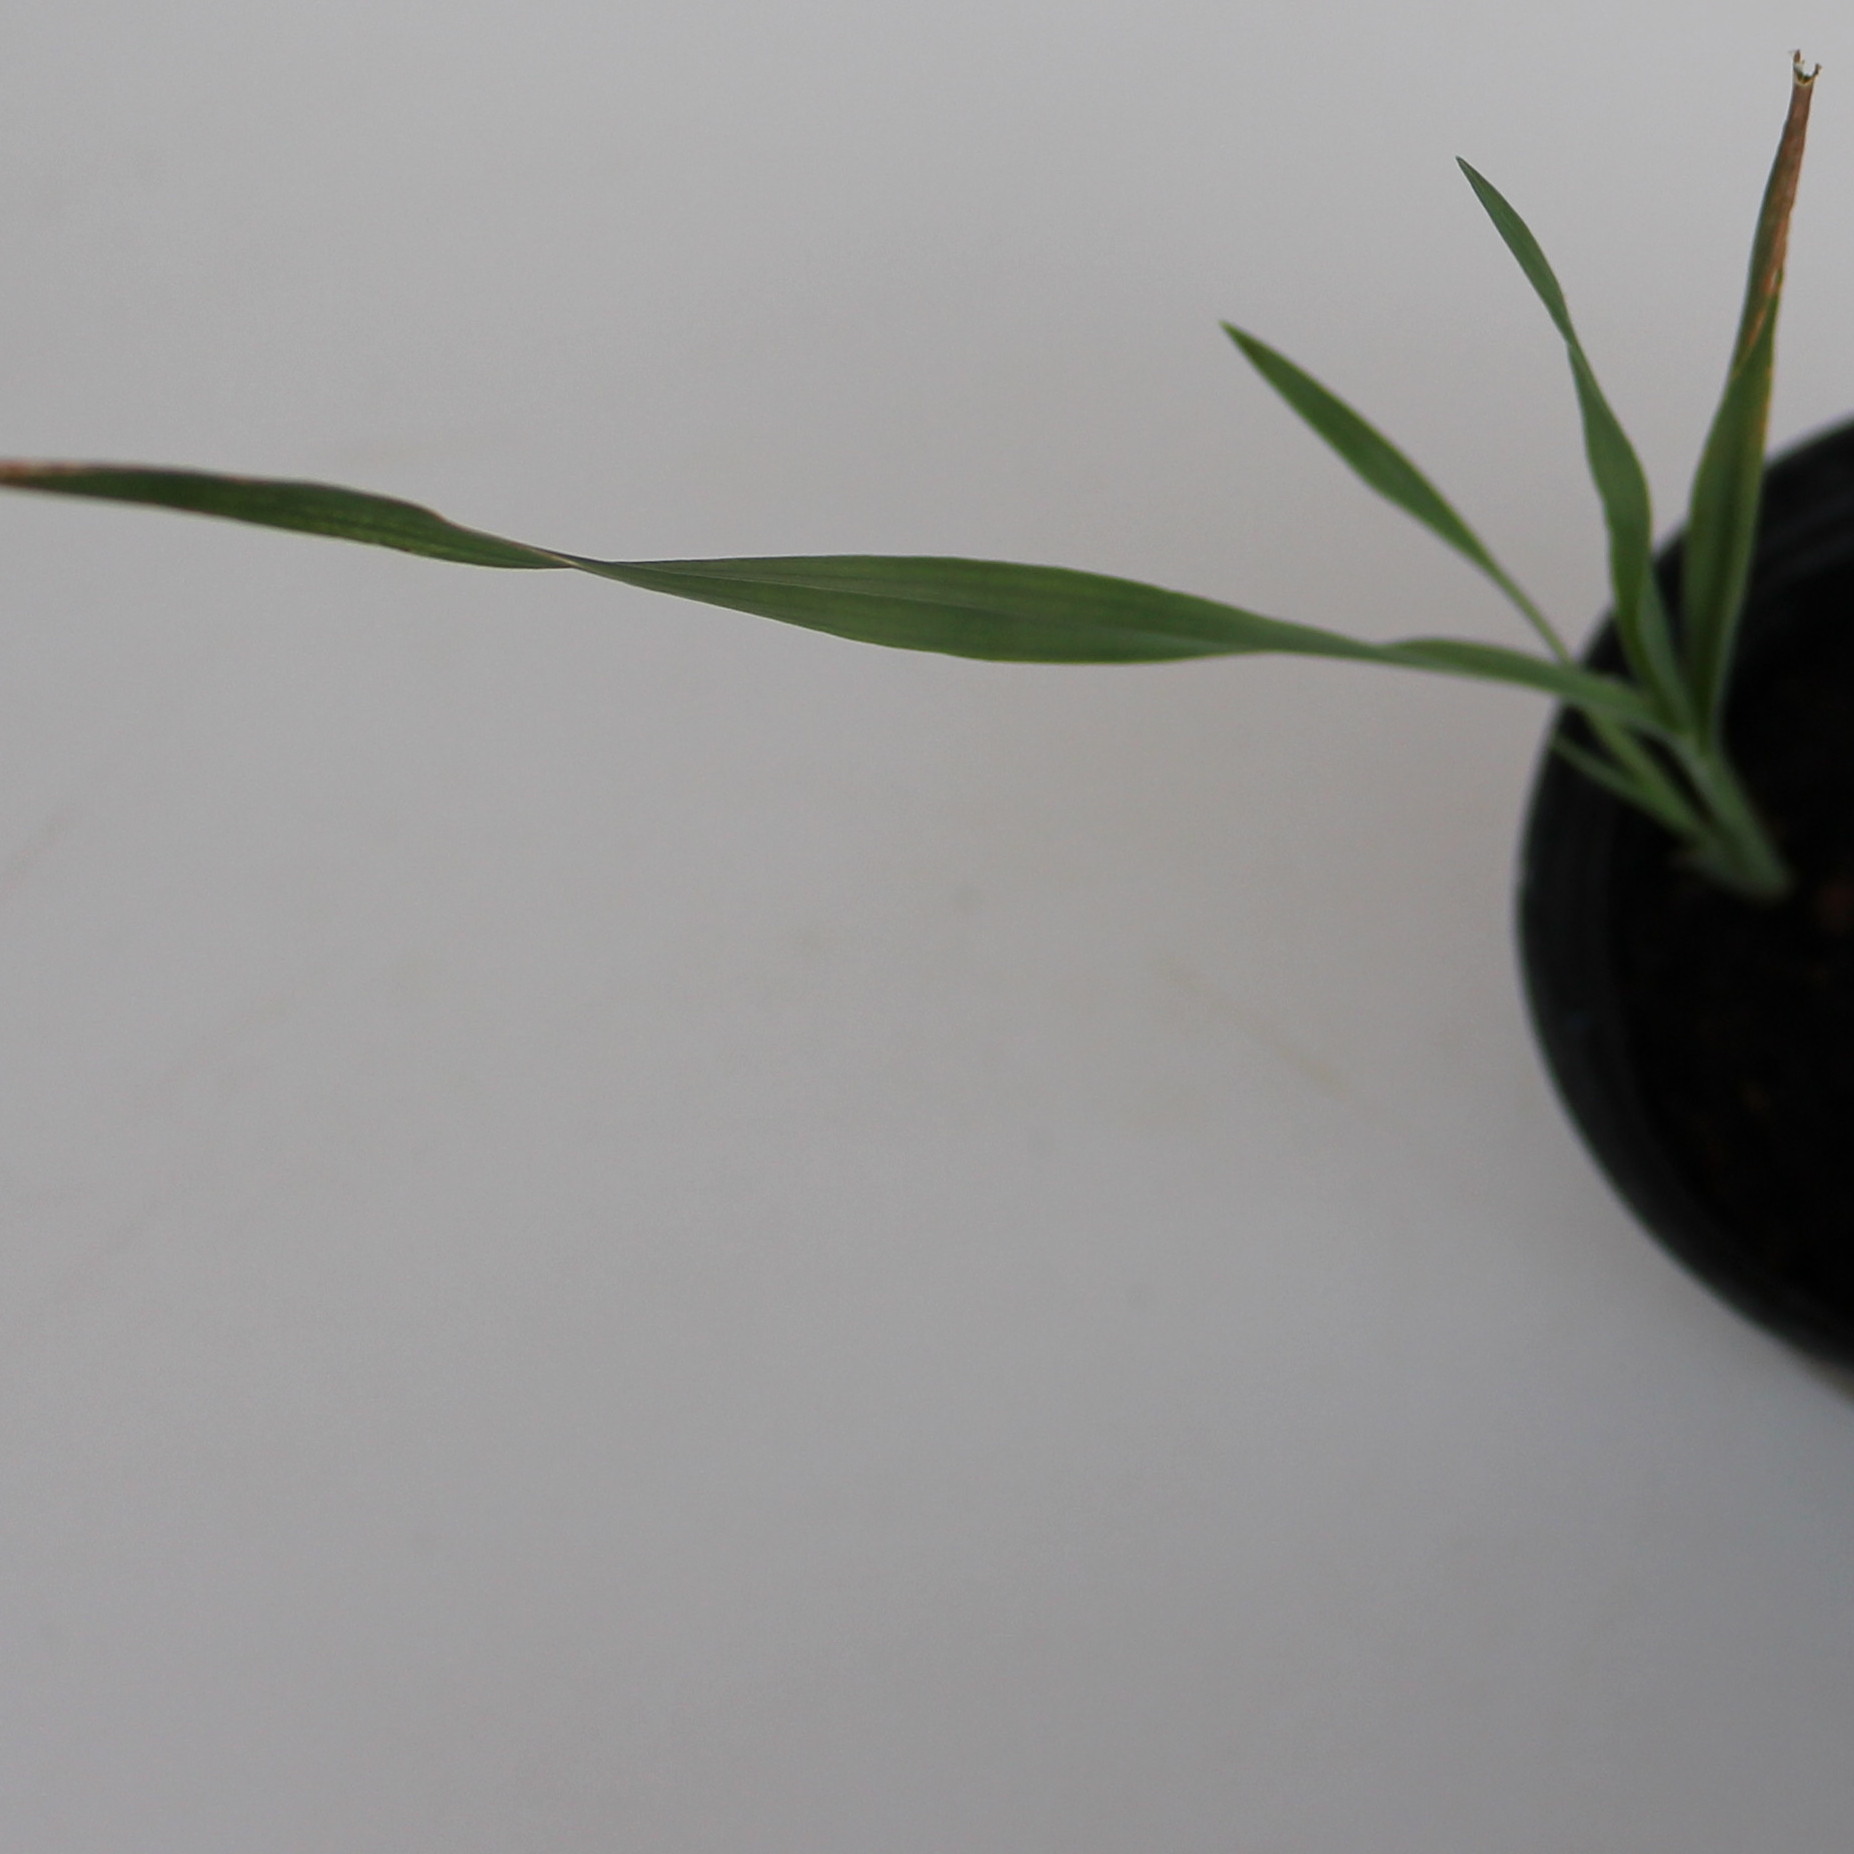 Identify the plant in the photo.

Avena sterilis
